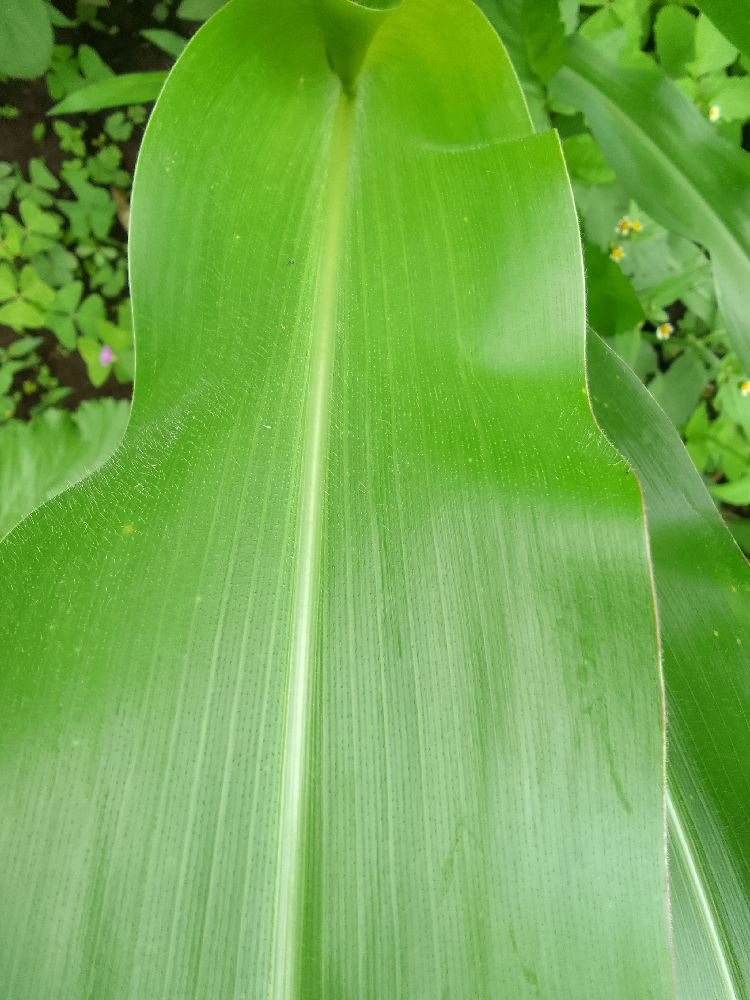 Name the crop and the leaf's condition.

maize, healthy
